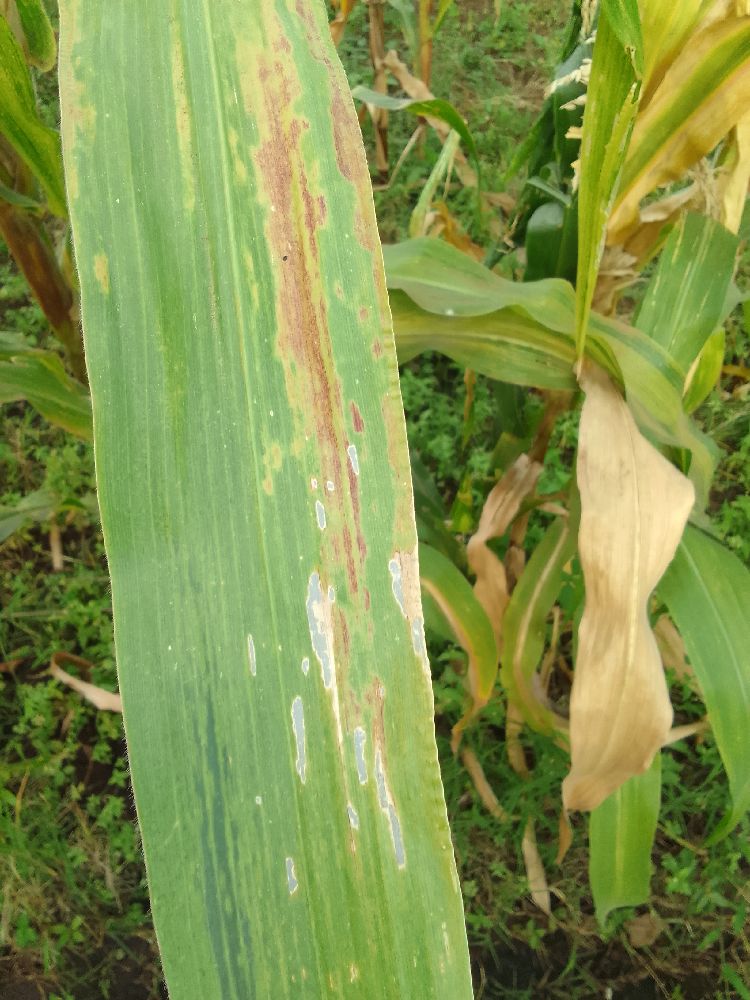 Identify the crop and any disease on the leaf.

maize, maize lethal necrosis
